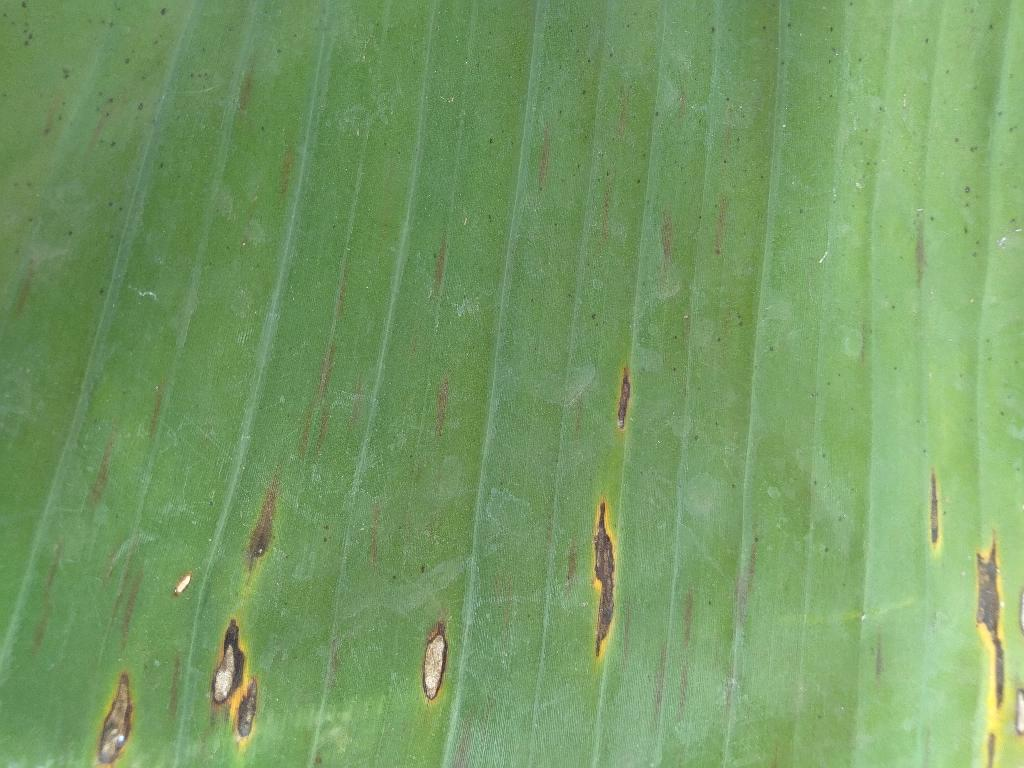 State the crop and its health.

banana, black sigatoka
